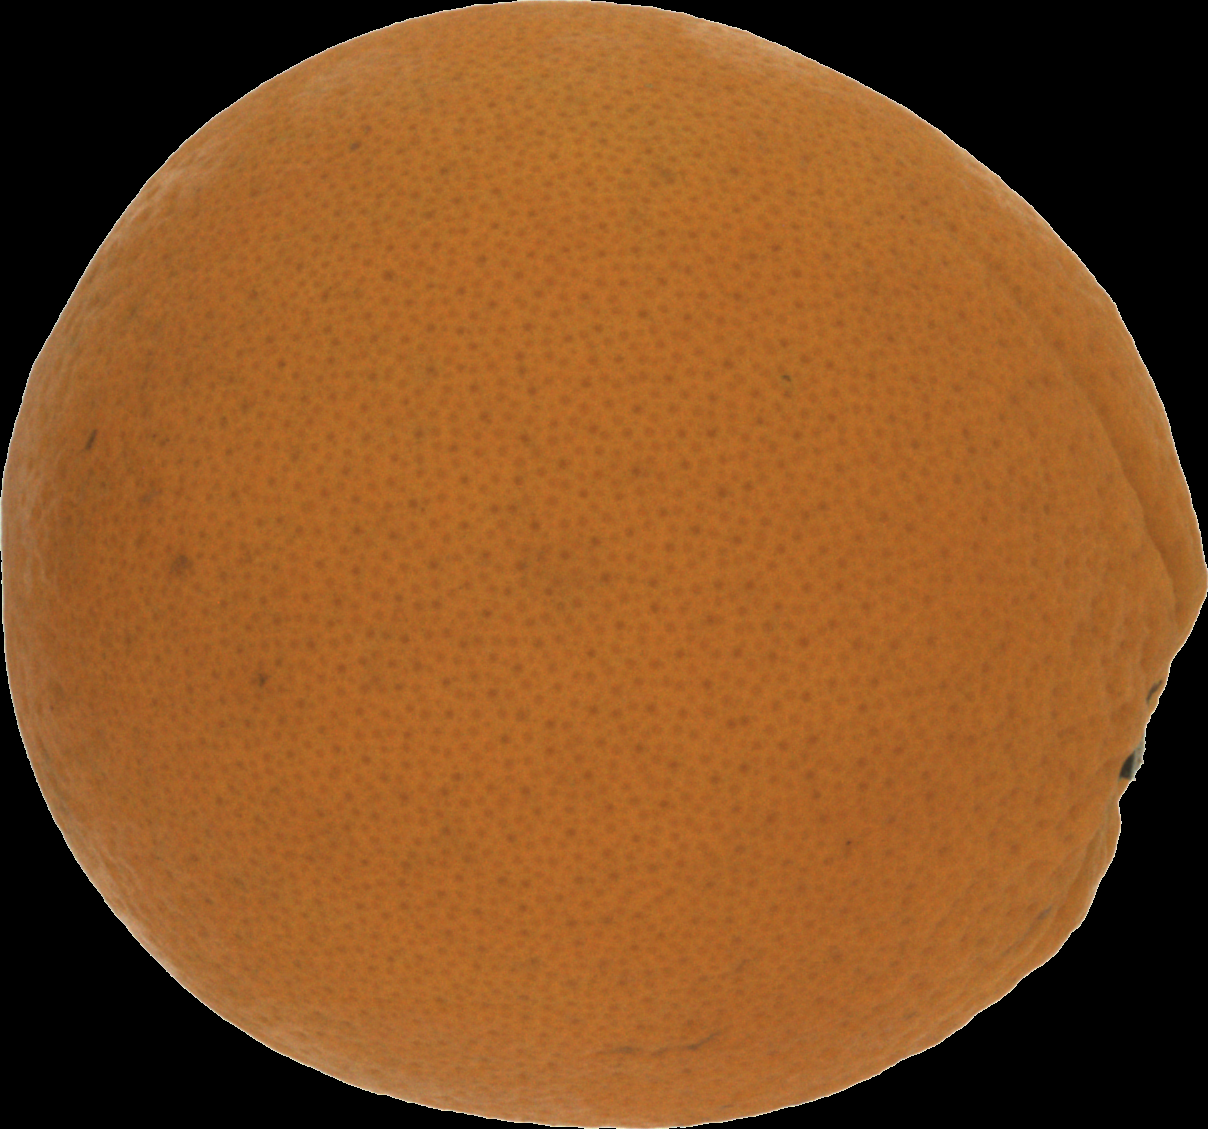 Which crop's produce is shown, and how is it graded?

orange, good
